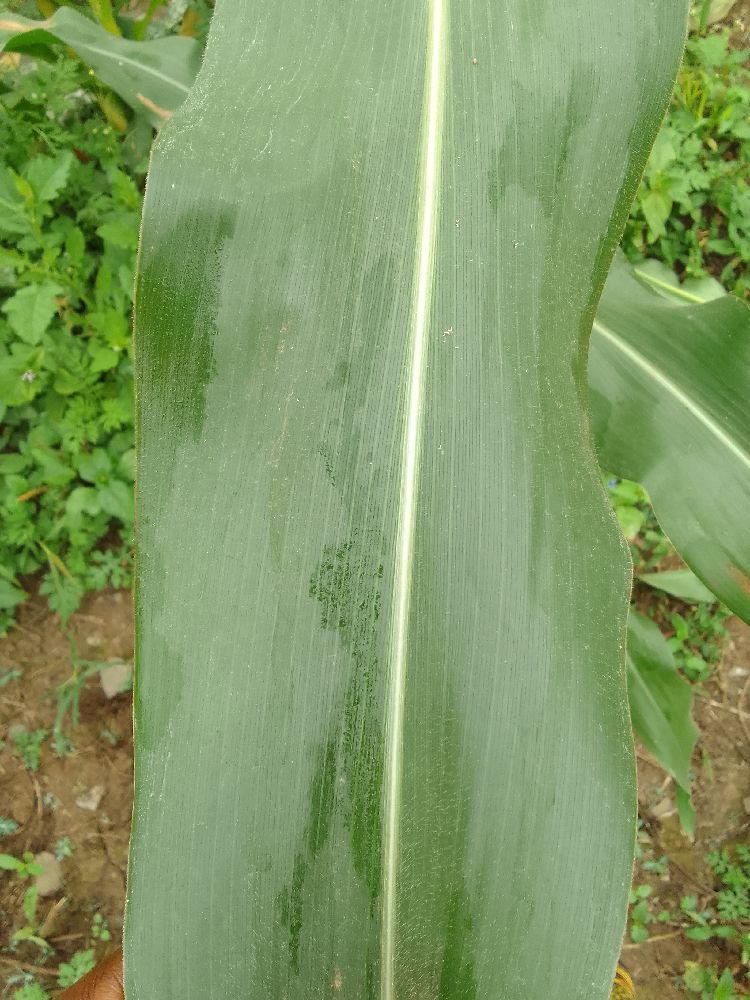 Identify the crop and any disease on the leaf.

maize, healthy
